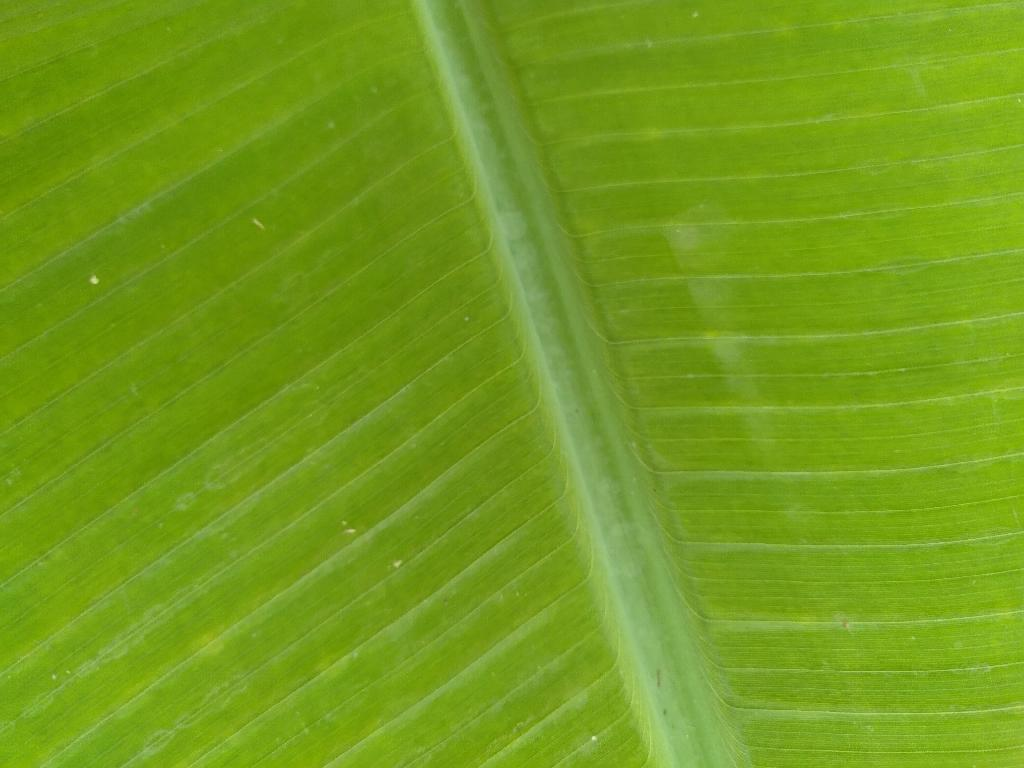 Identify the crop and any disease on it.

banana, healthy
